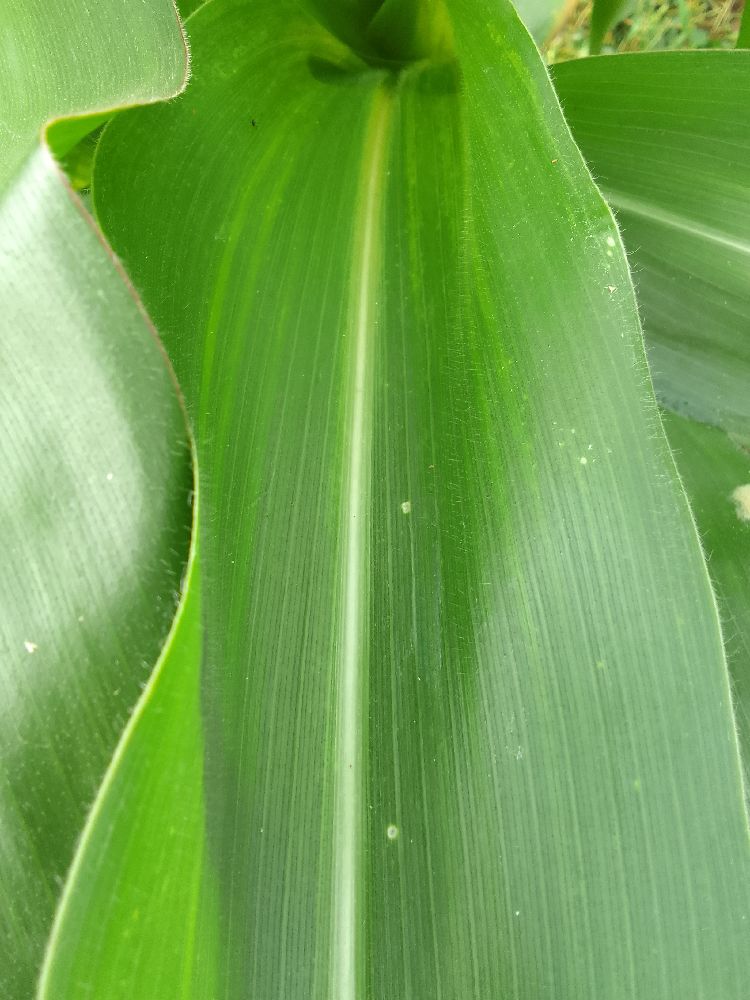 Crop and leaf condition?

maize, healthy
